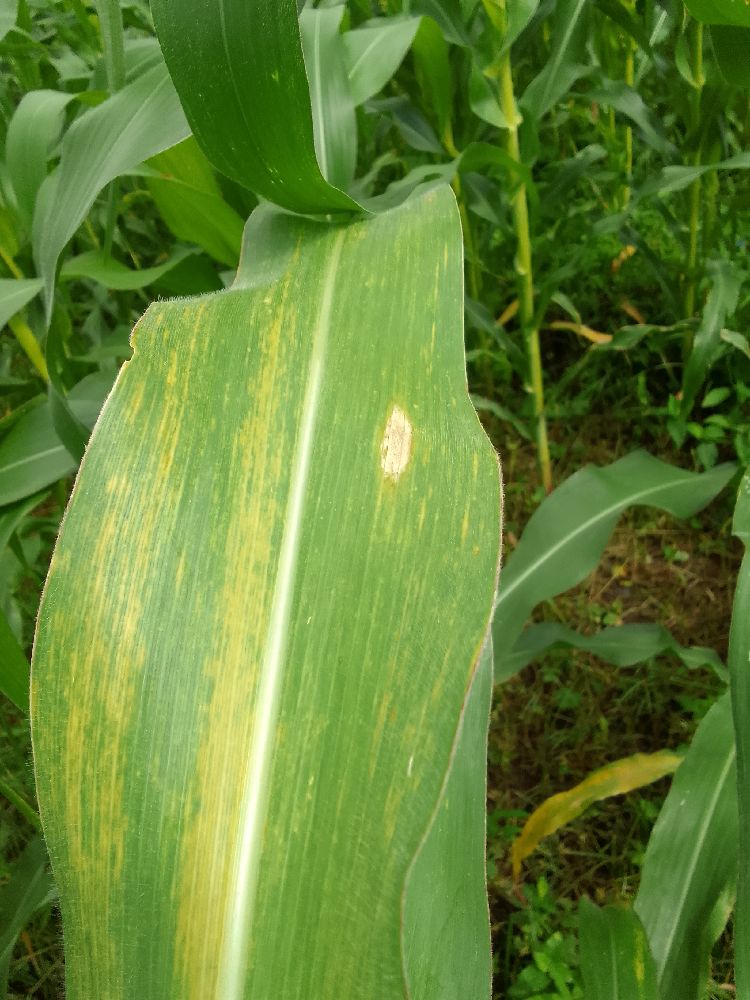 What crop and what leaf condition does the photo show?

maize, maize lethal necrosis
